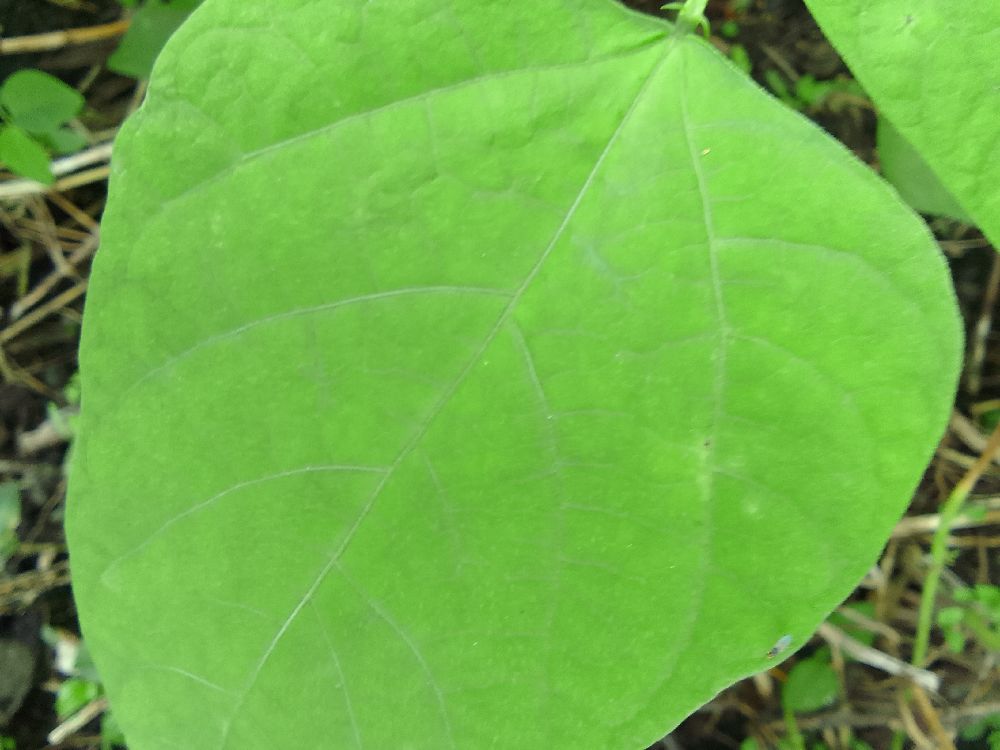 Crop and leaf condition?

common bean, healthy
